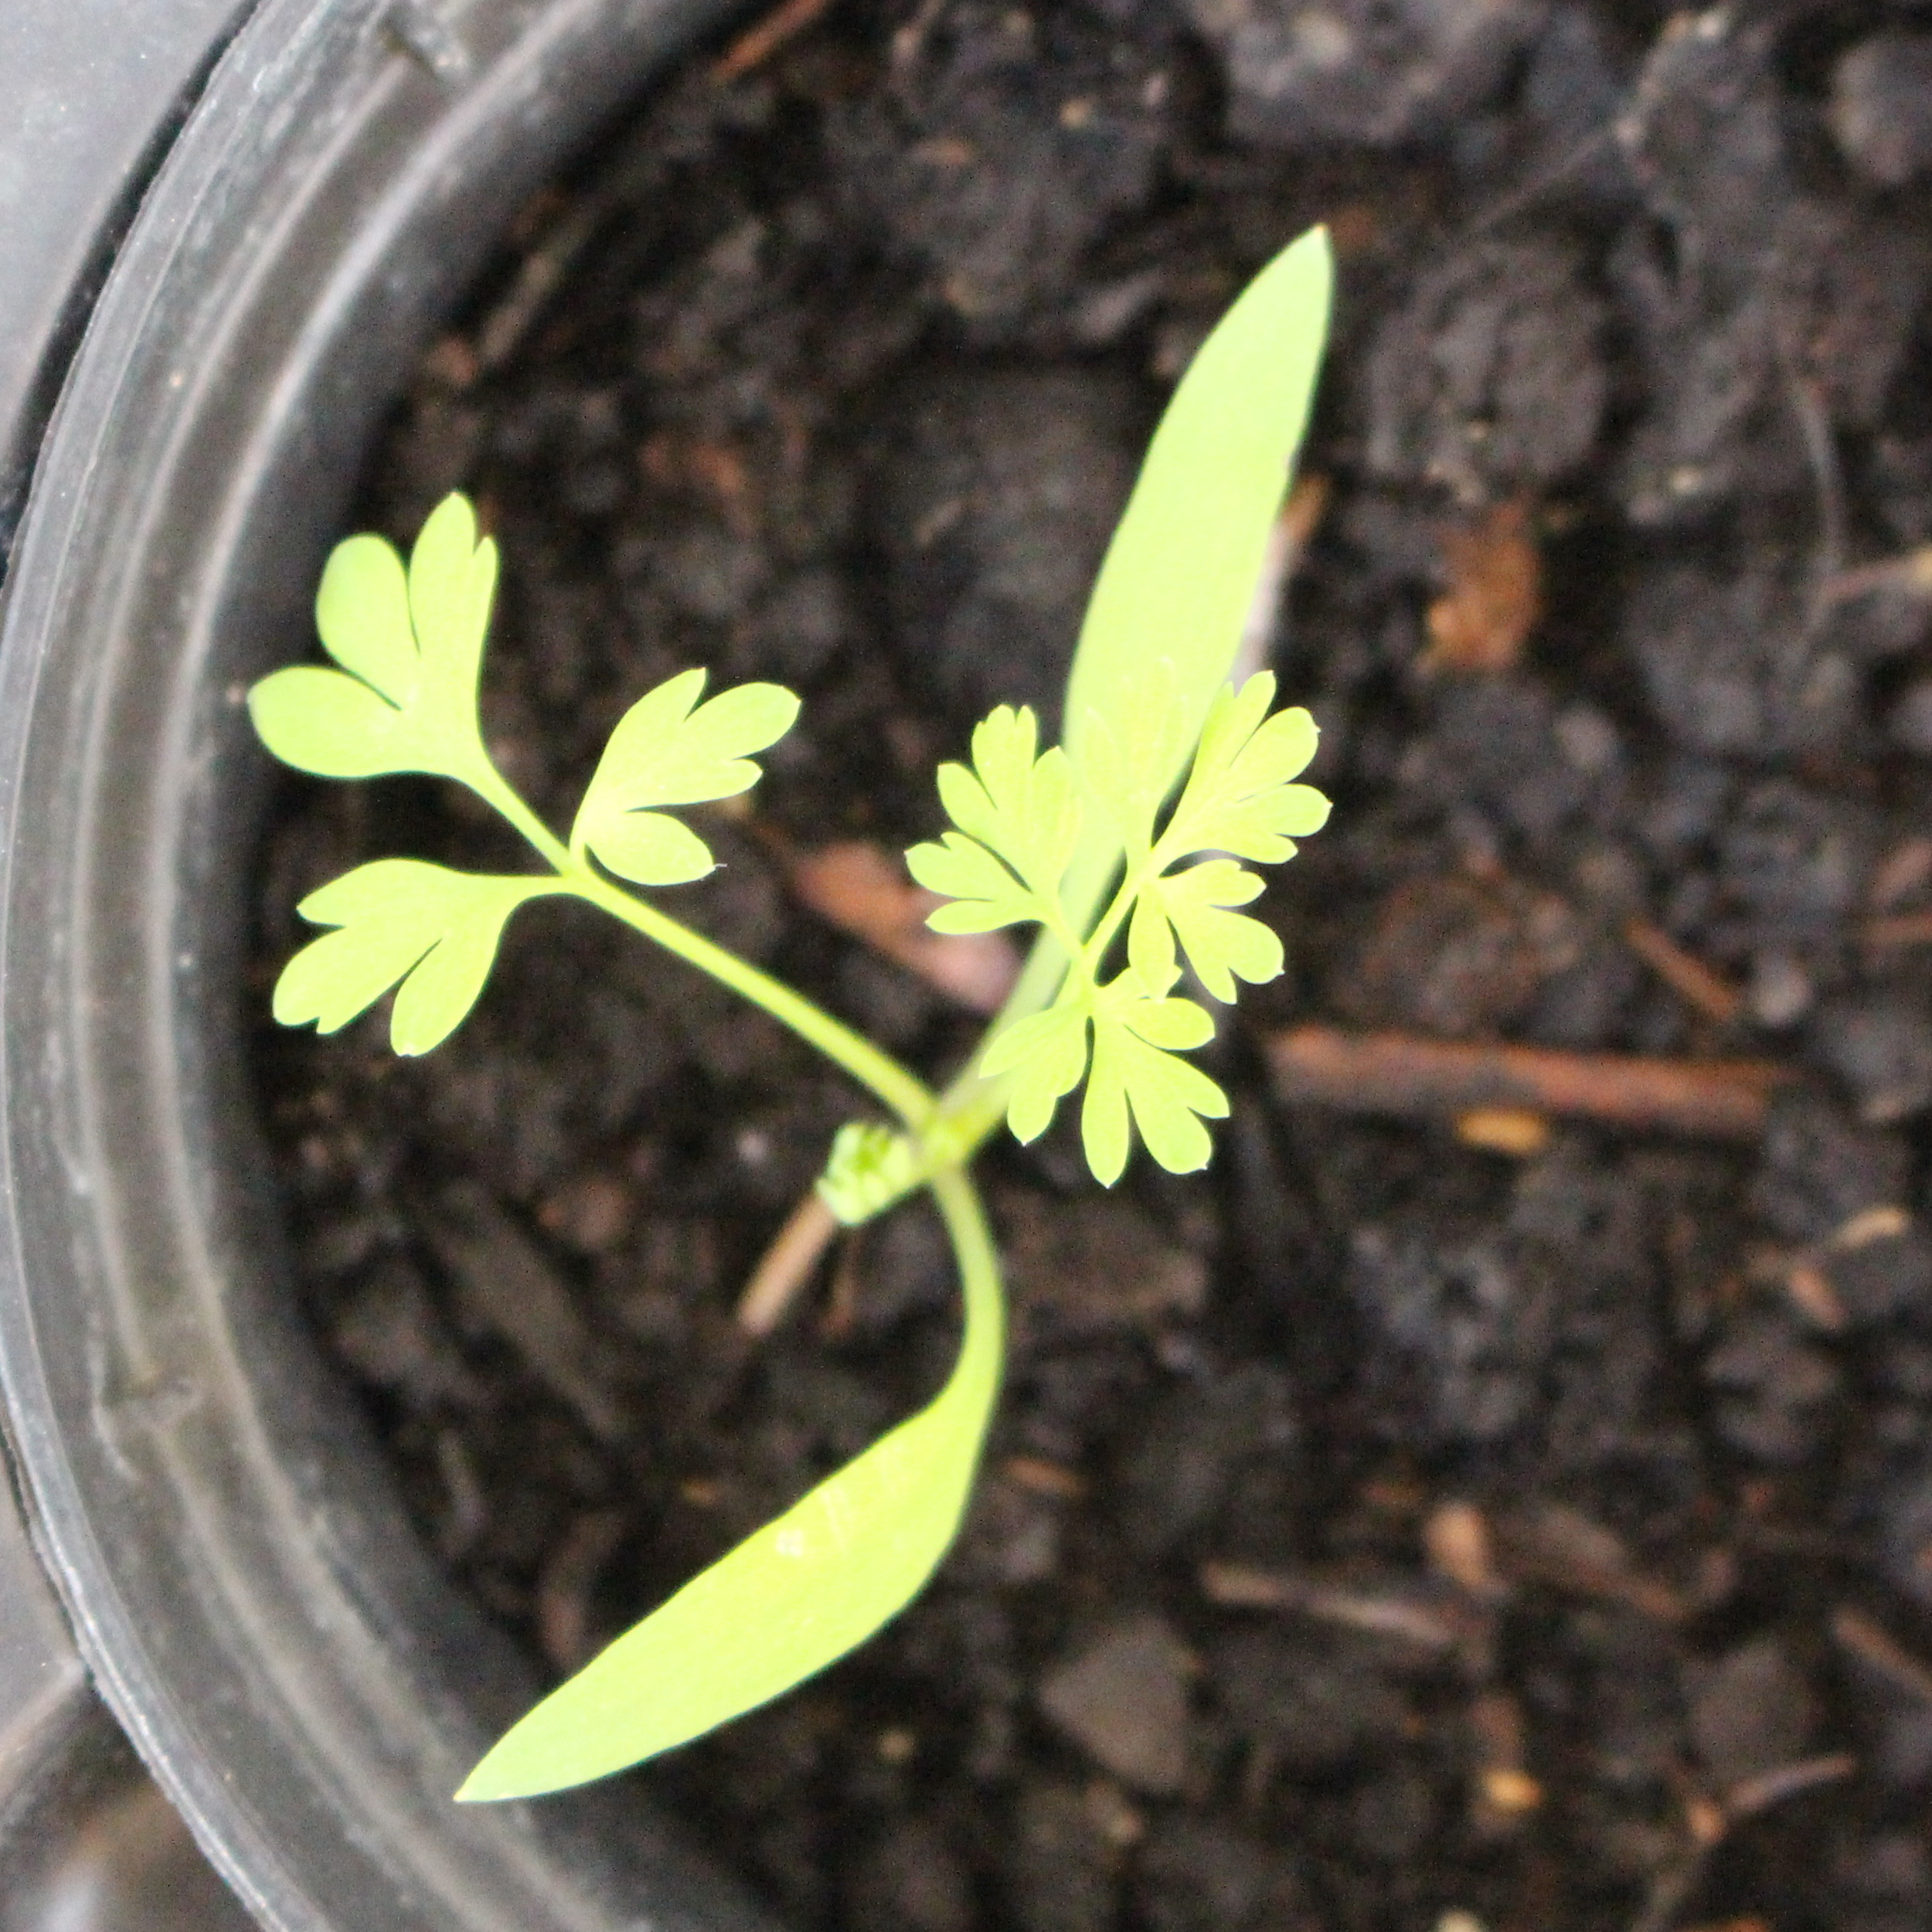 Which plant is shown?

Fumaria officinalis
